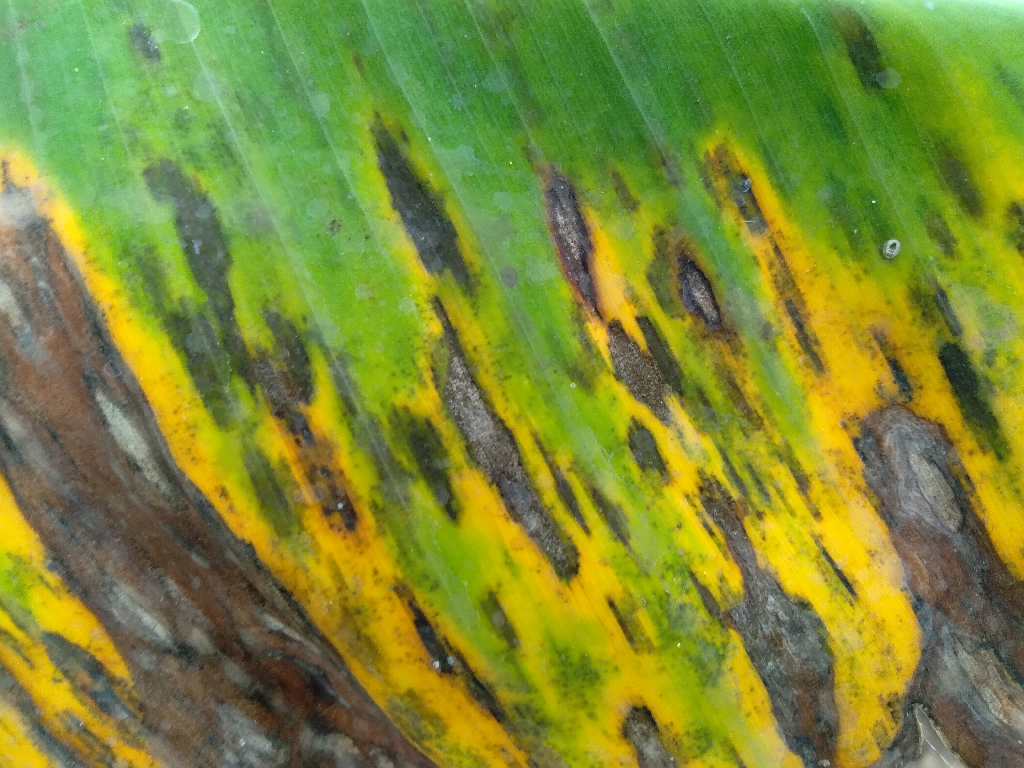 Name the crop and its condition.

banana, black sigatoka
